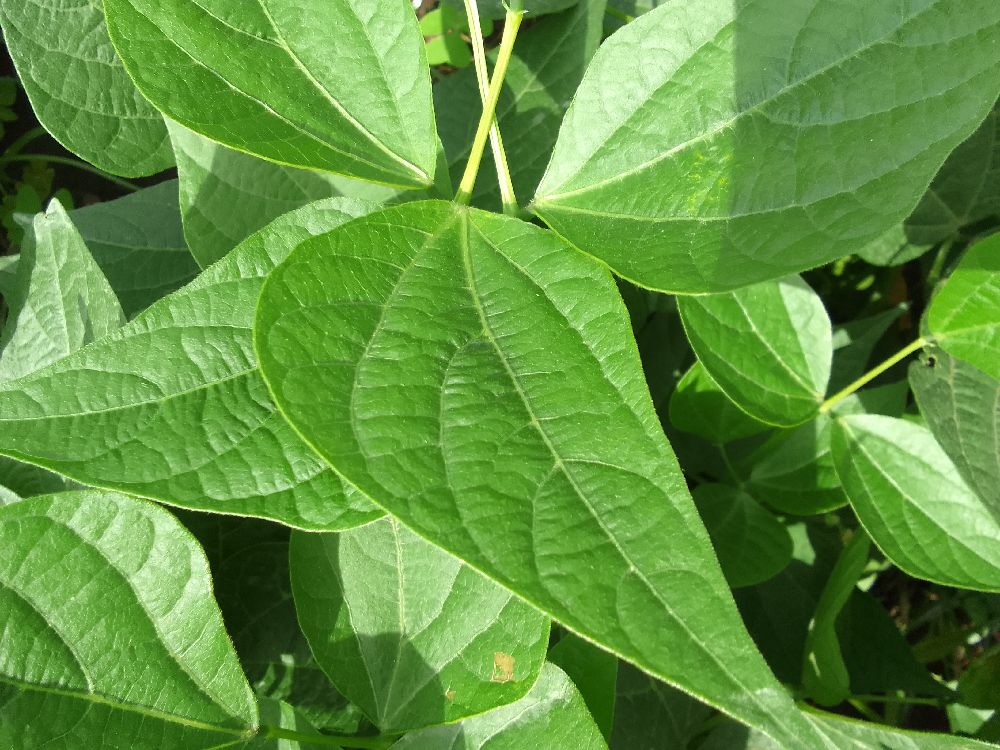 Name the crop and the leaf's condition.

common bean, healthy
